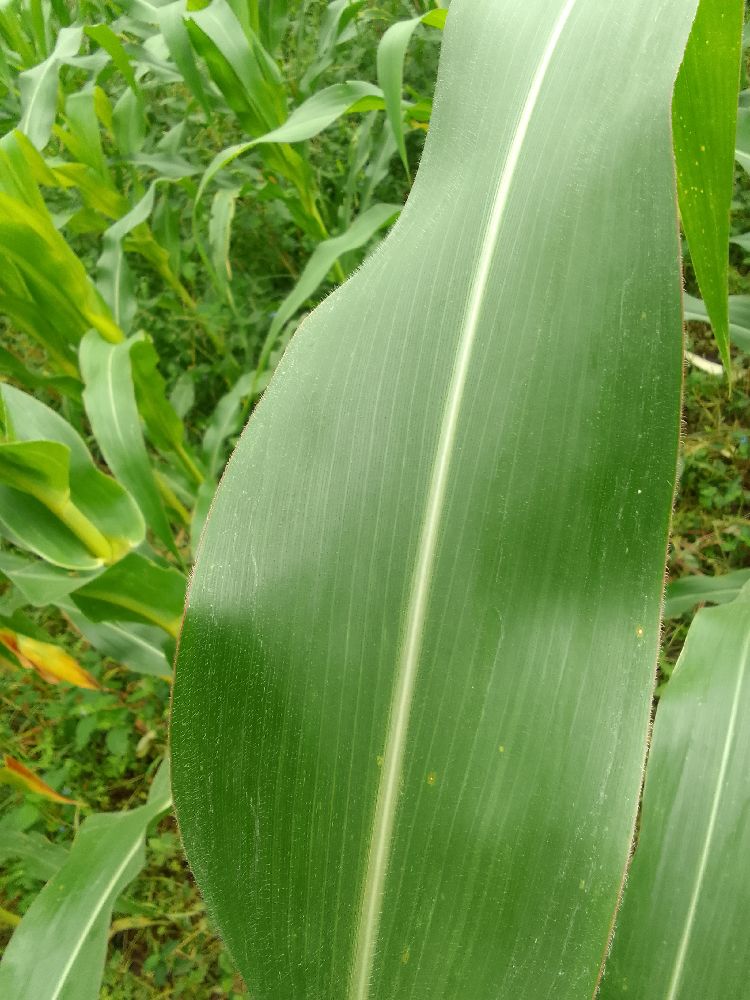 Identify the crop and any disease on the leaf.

maize, healthy
